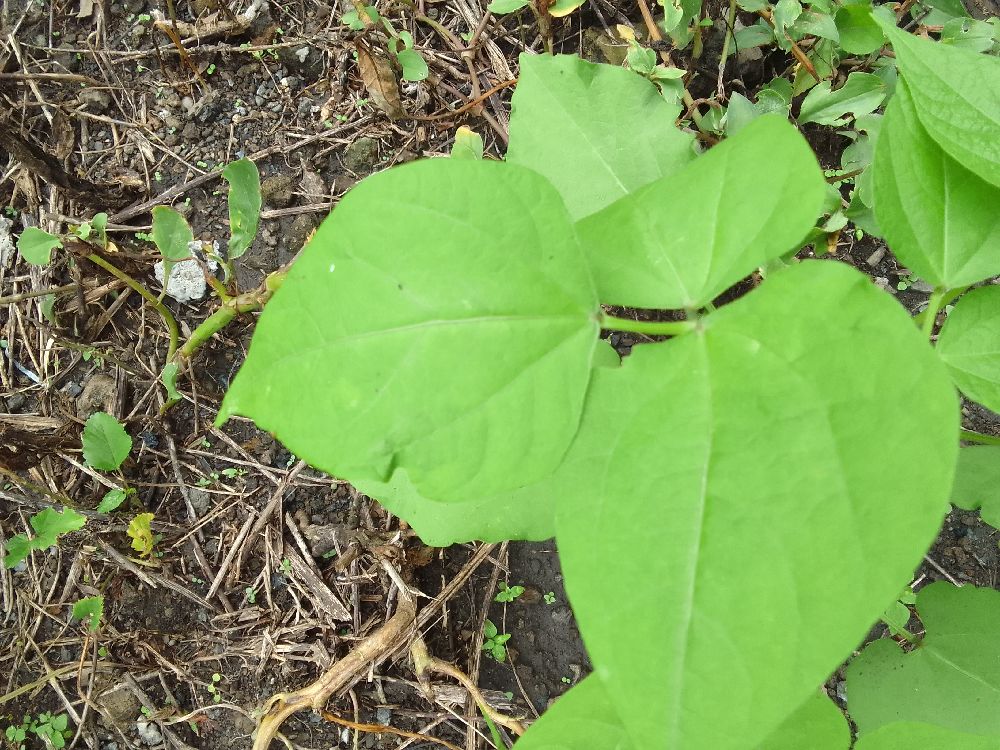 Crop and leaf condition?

common bean, healthy
